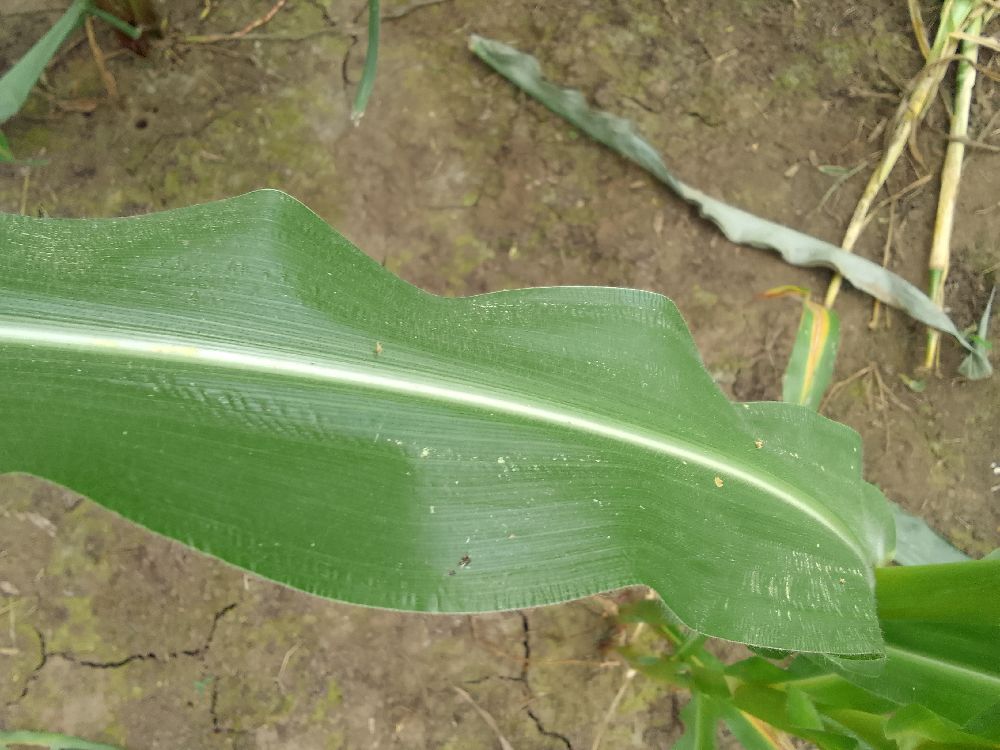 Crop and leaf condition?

maize, healthy
